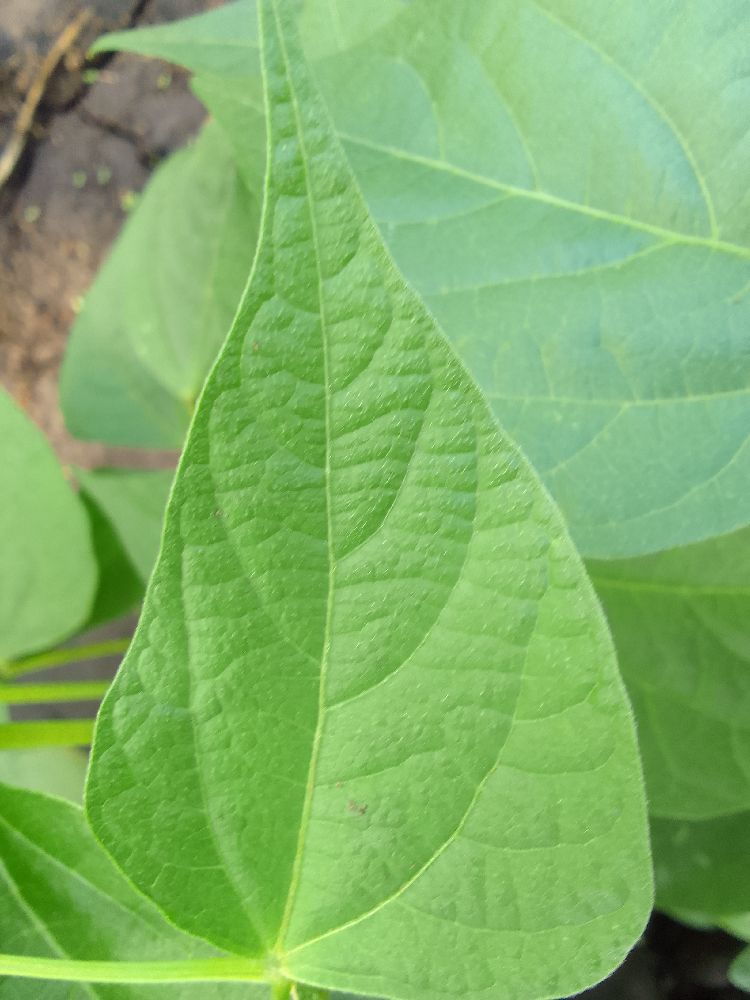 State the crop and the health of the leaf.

common bean, healthy
